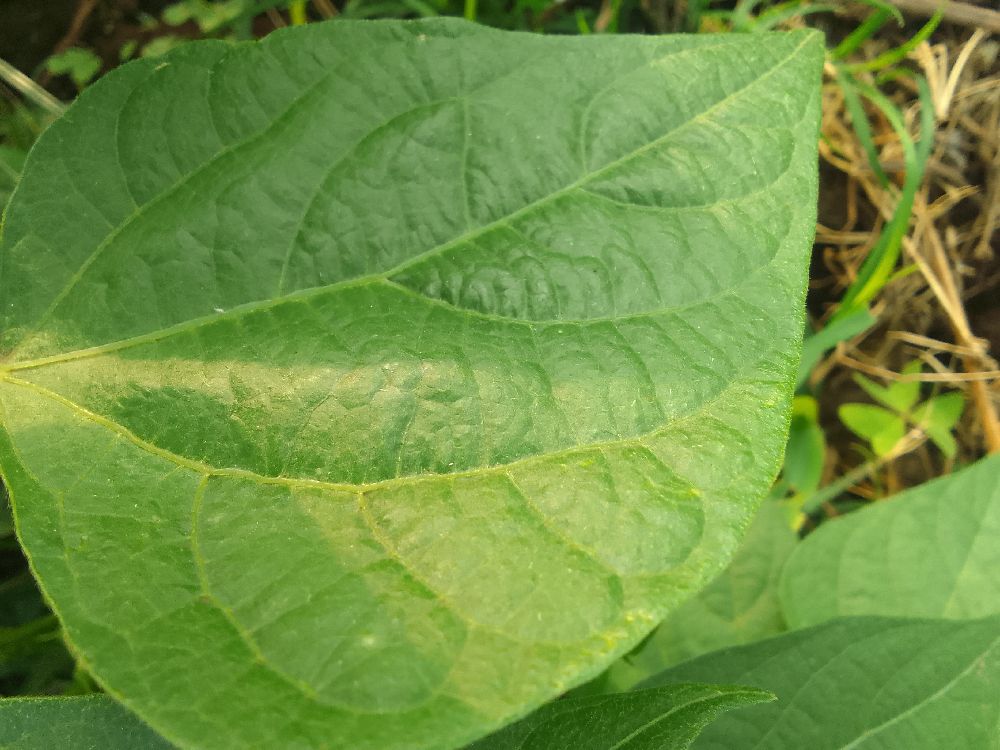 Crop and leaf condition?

common bean, healthy
